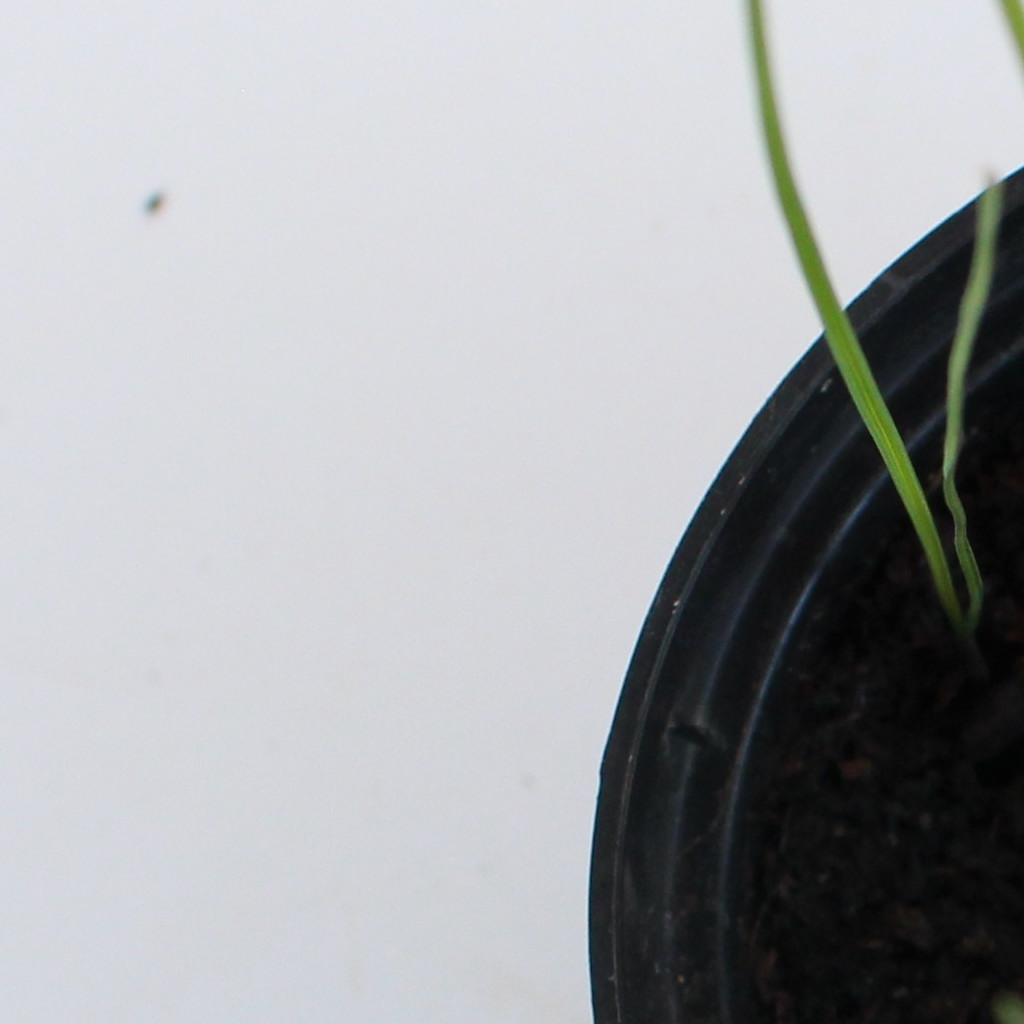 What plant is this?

Lolium multiflorum
